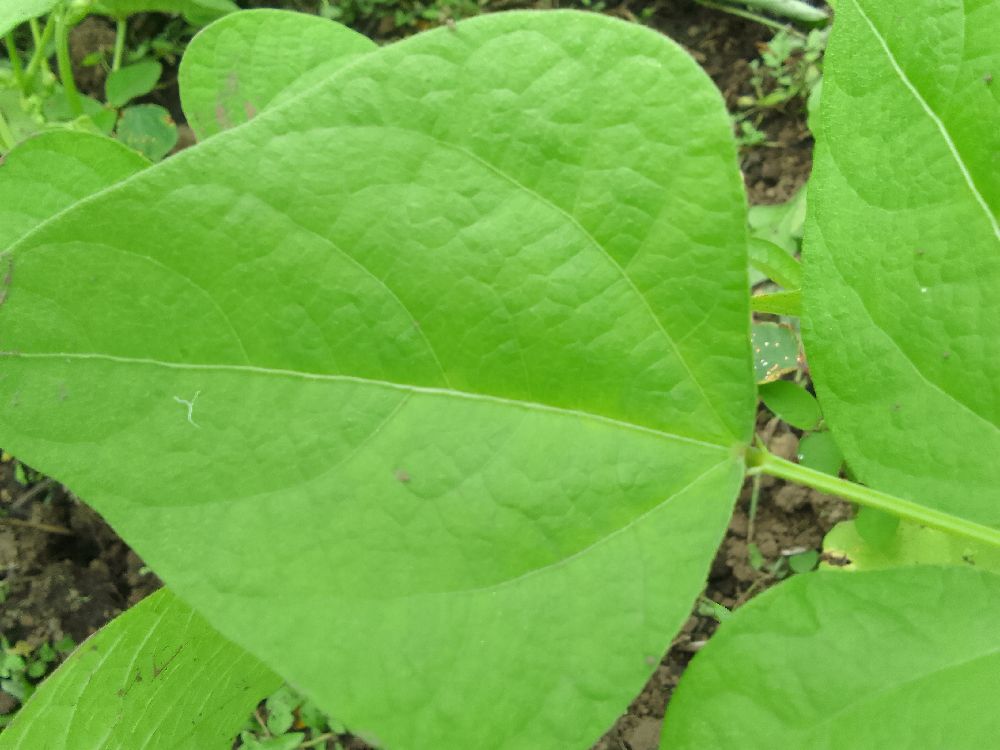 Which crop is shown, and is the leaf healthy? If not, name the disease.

common bean, healthy
